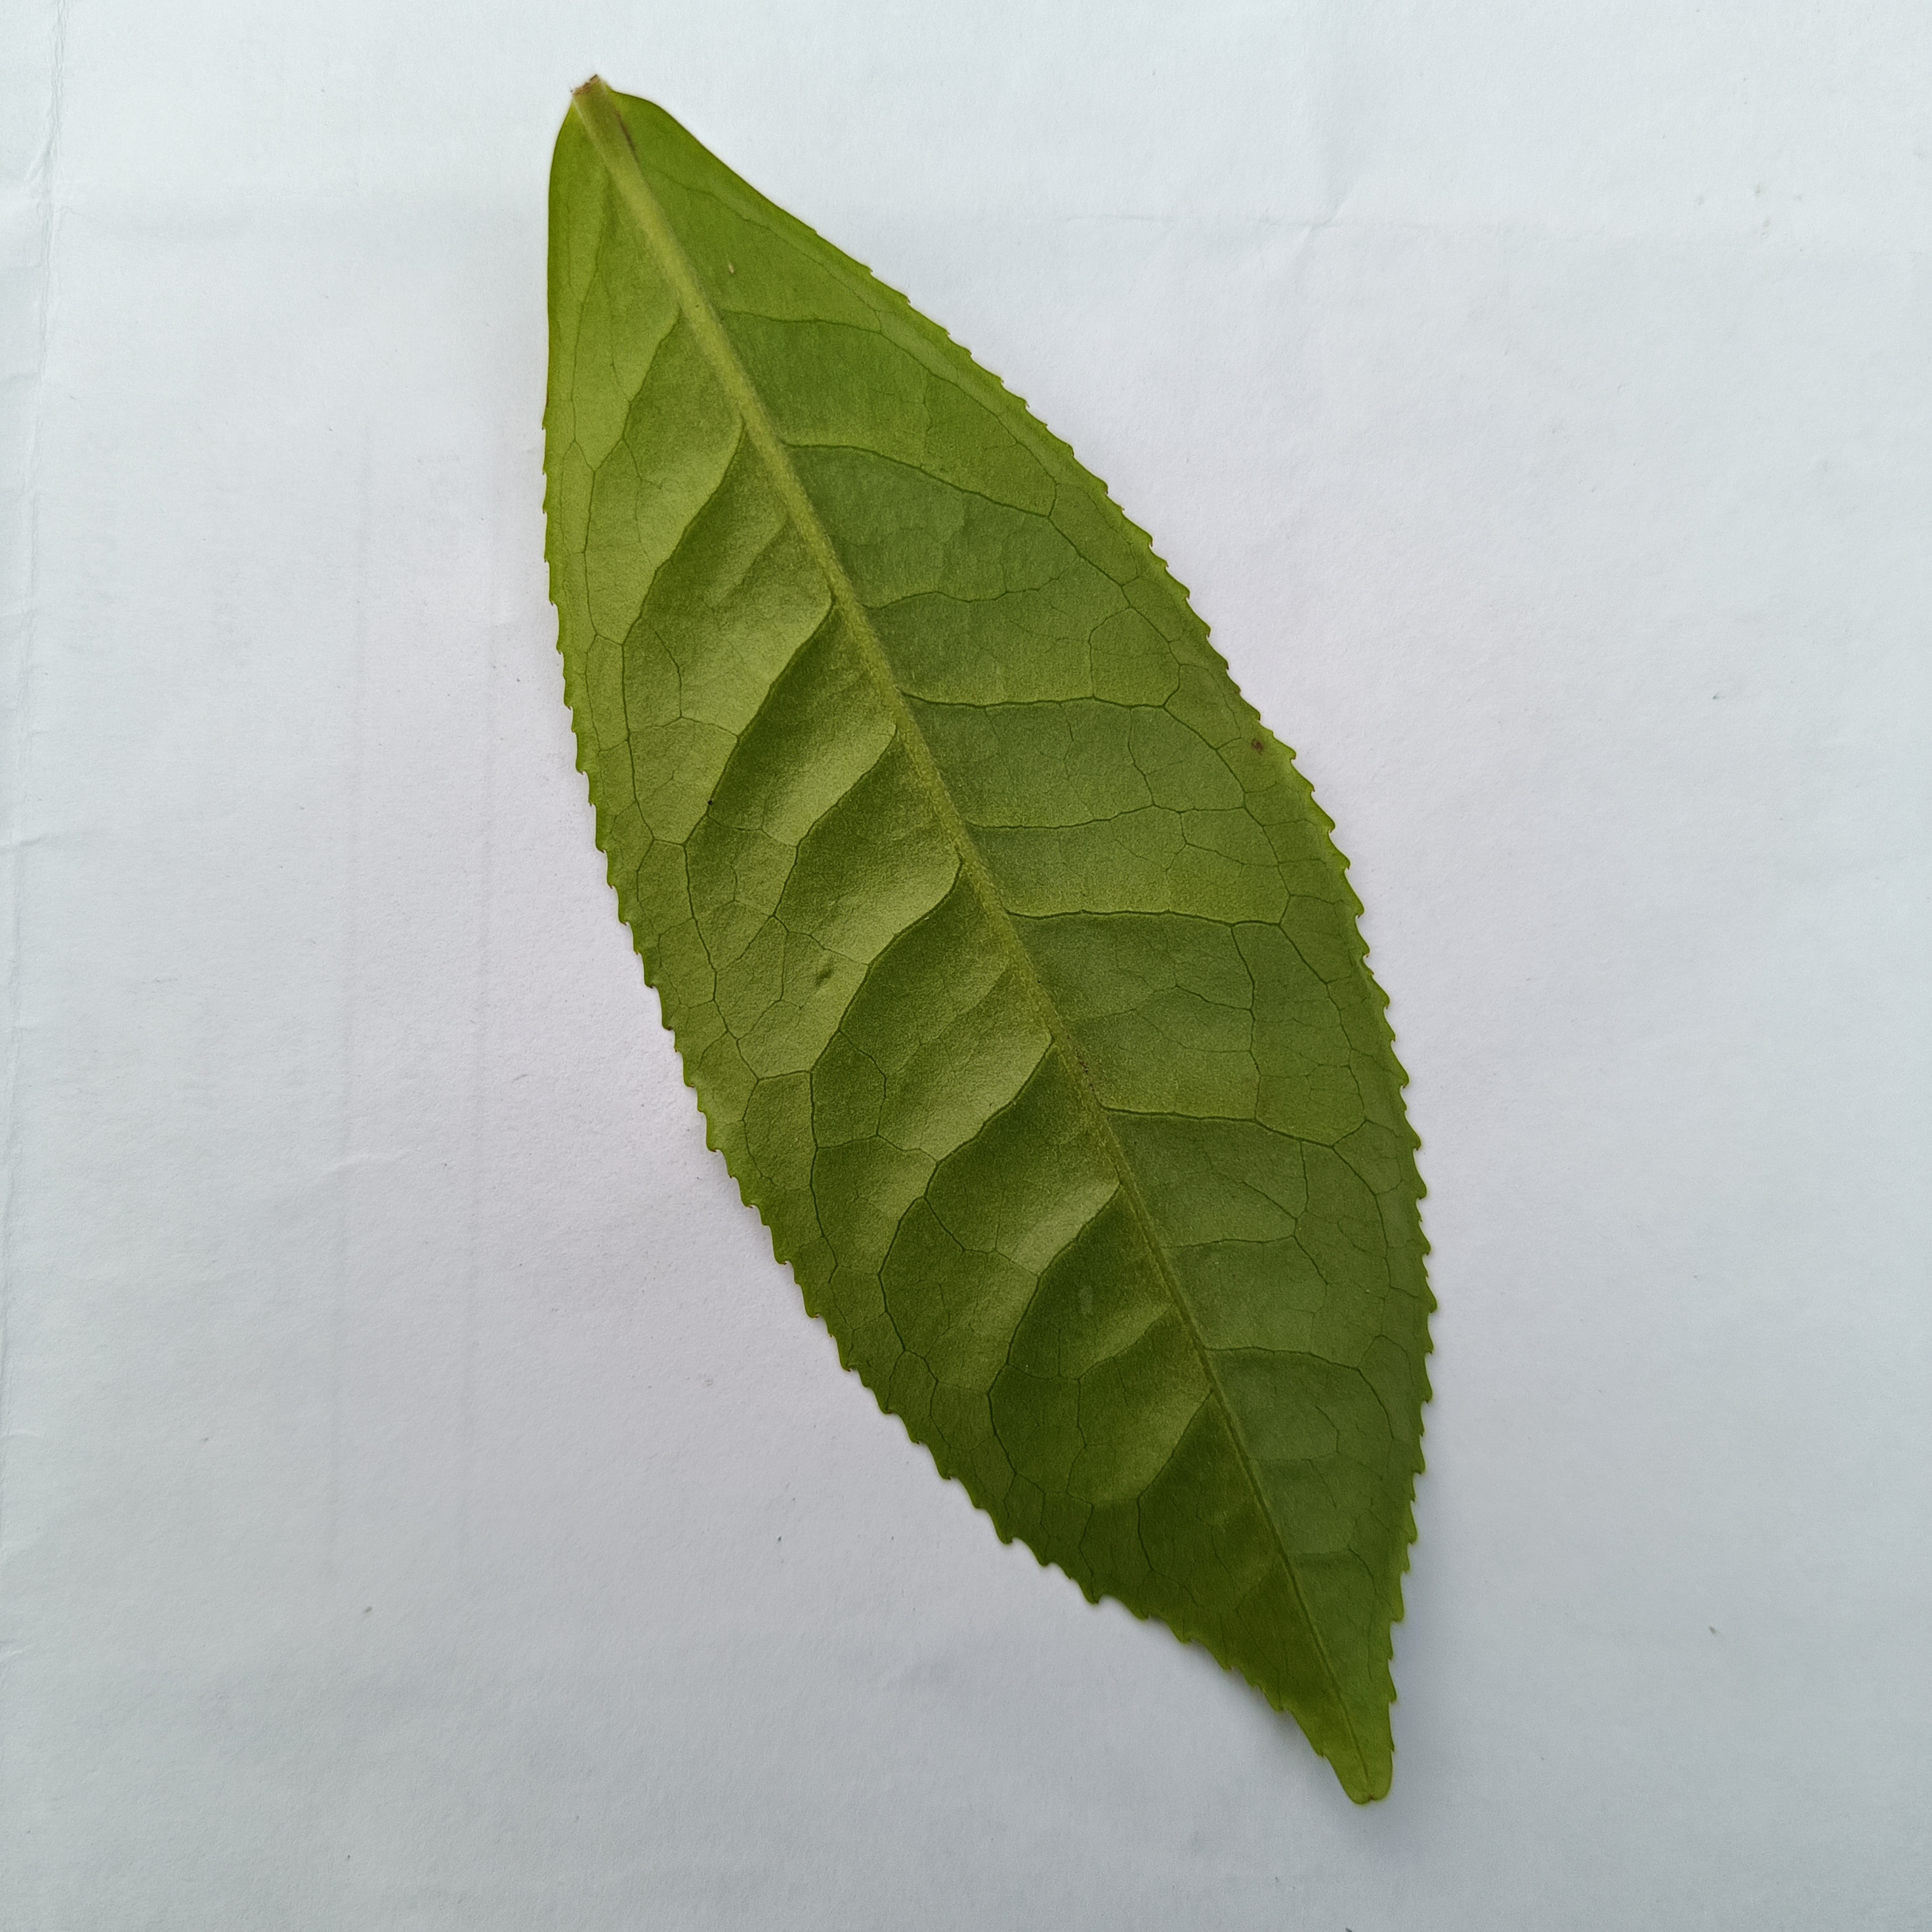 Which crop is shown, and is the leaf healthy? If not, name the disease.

tea, healthy
